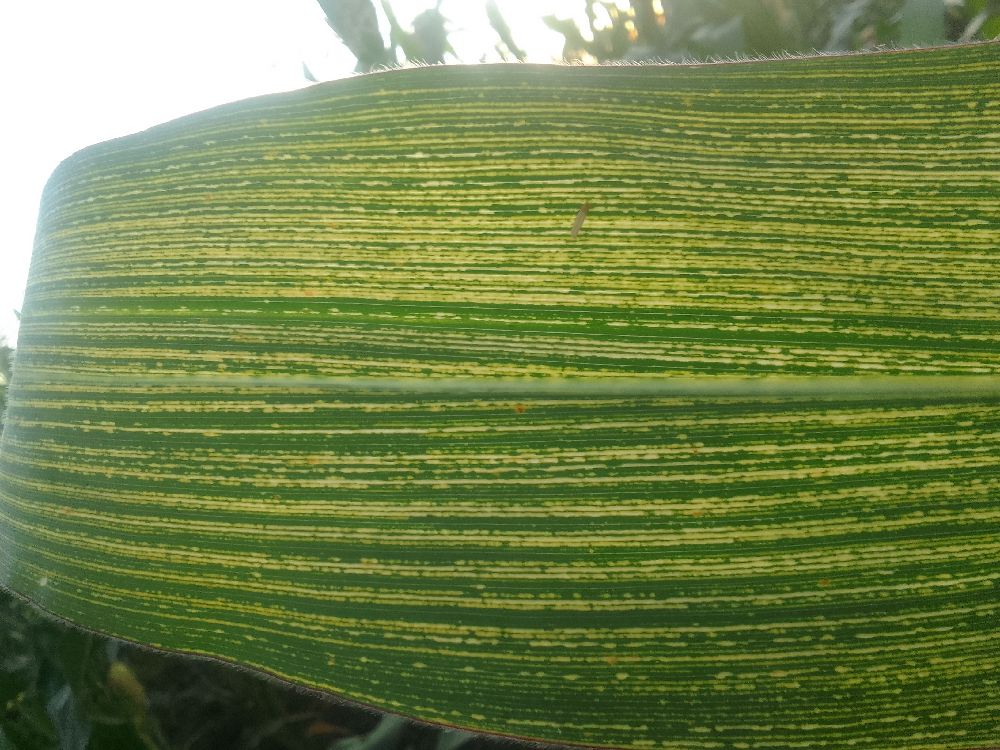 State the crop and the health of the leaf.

maize, maize streak virus
